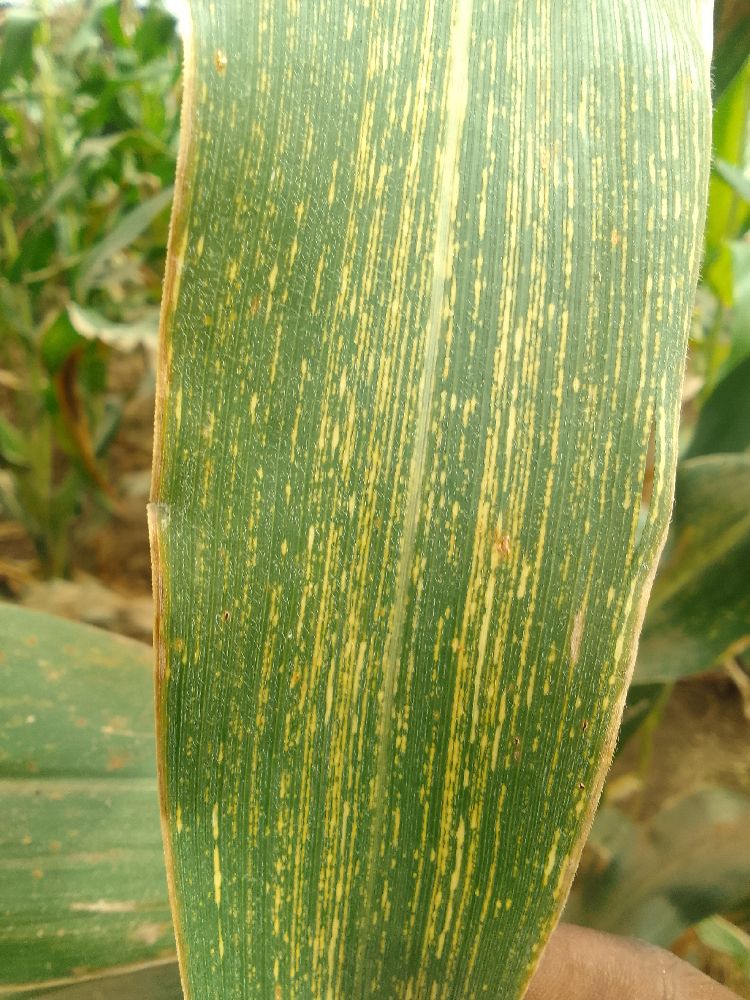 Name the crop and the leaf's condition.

maize, maize streak virus
